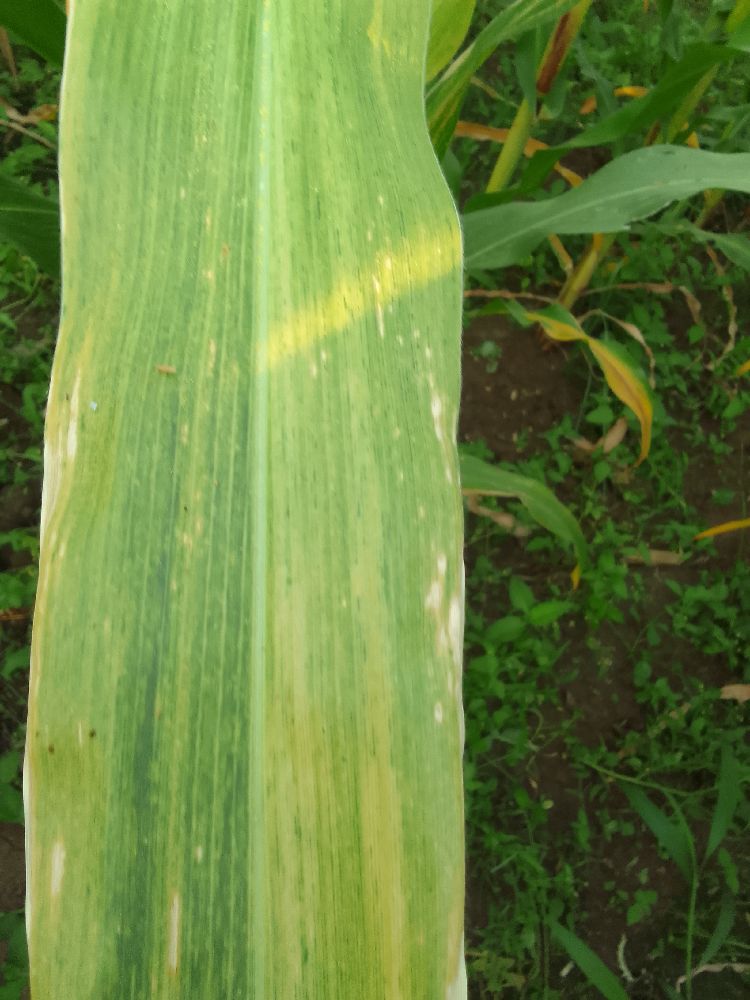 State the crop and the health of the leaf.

maize, maize lethal necrosis
